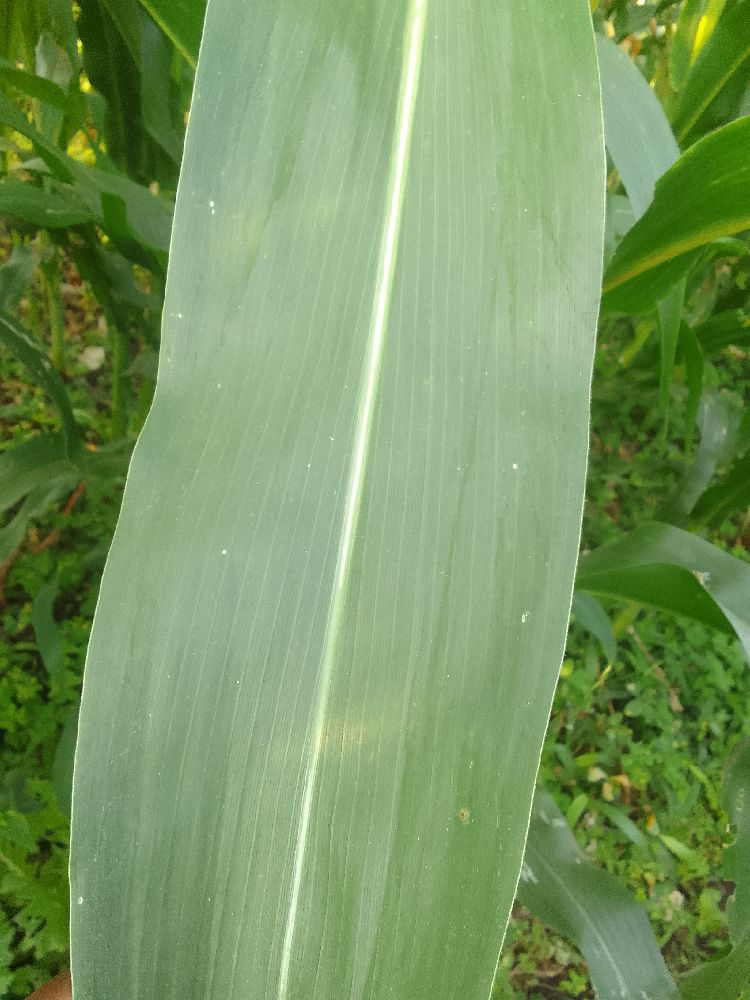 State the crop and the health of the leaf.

maize, healthy
